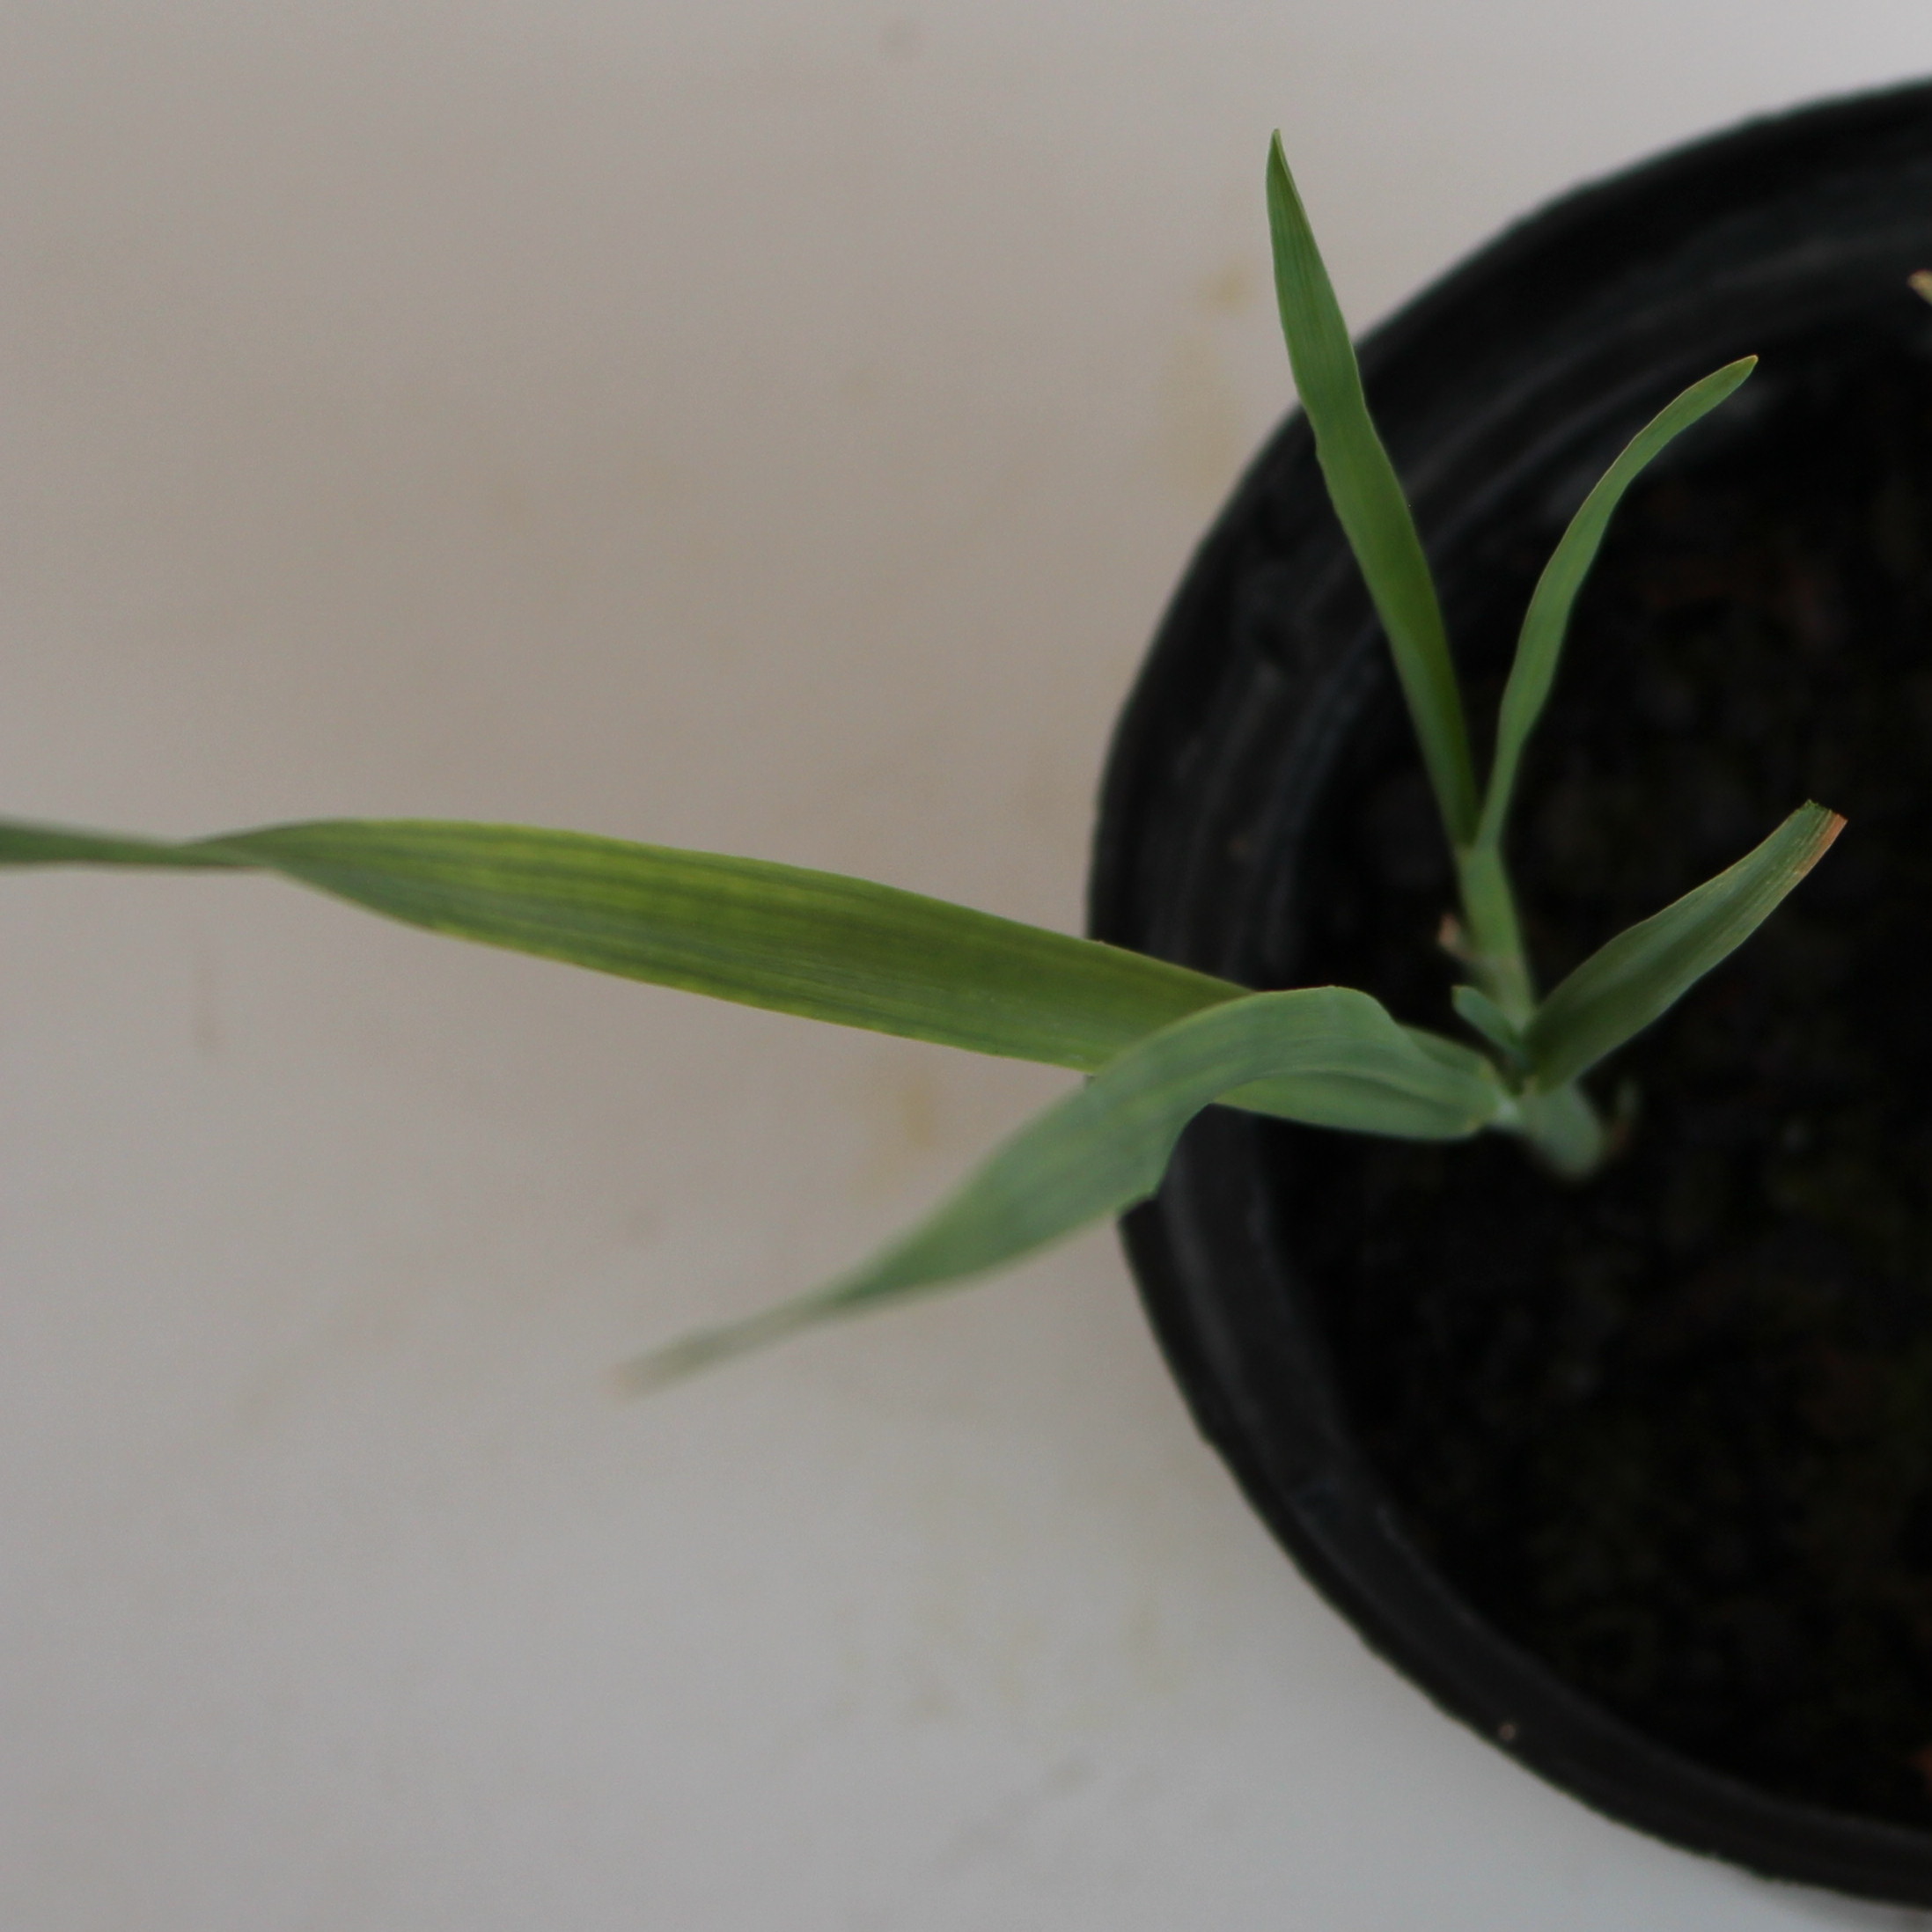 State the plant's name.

Avena sterilis
